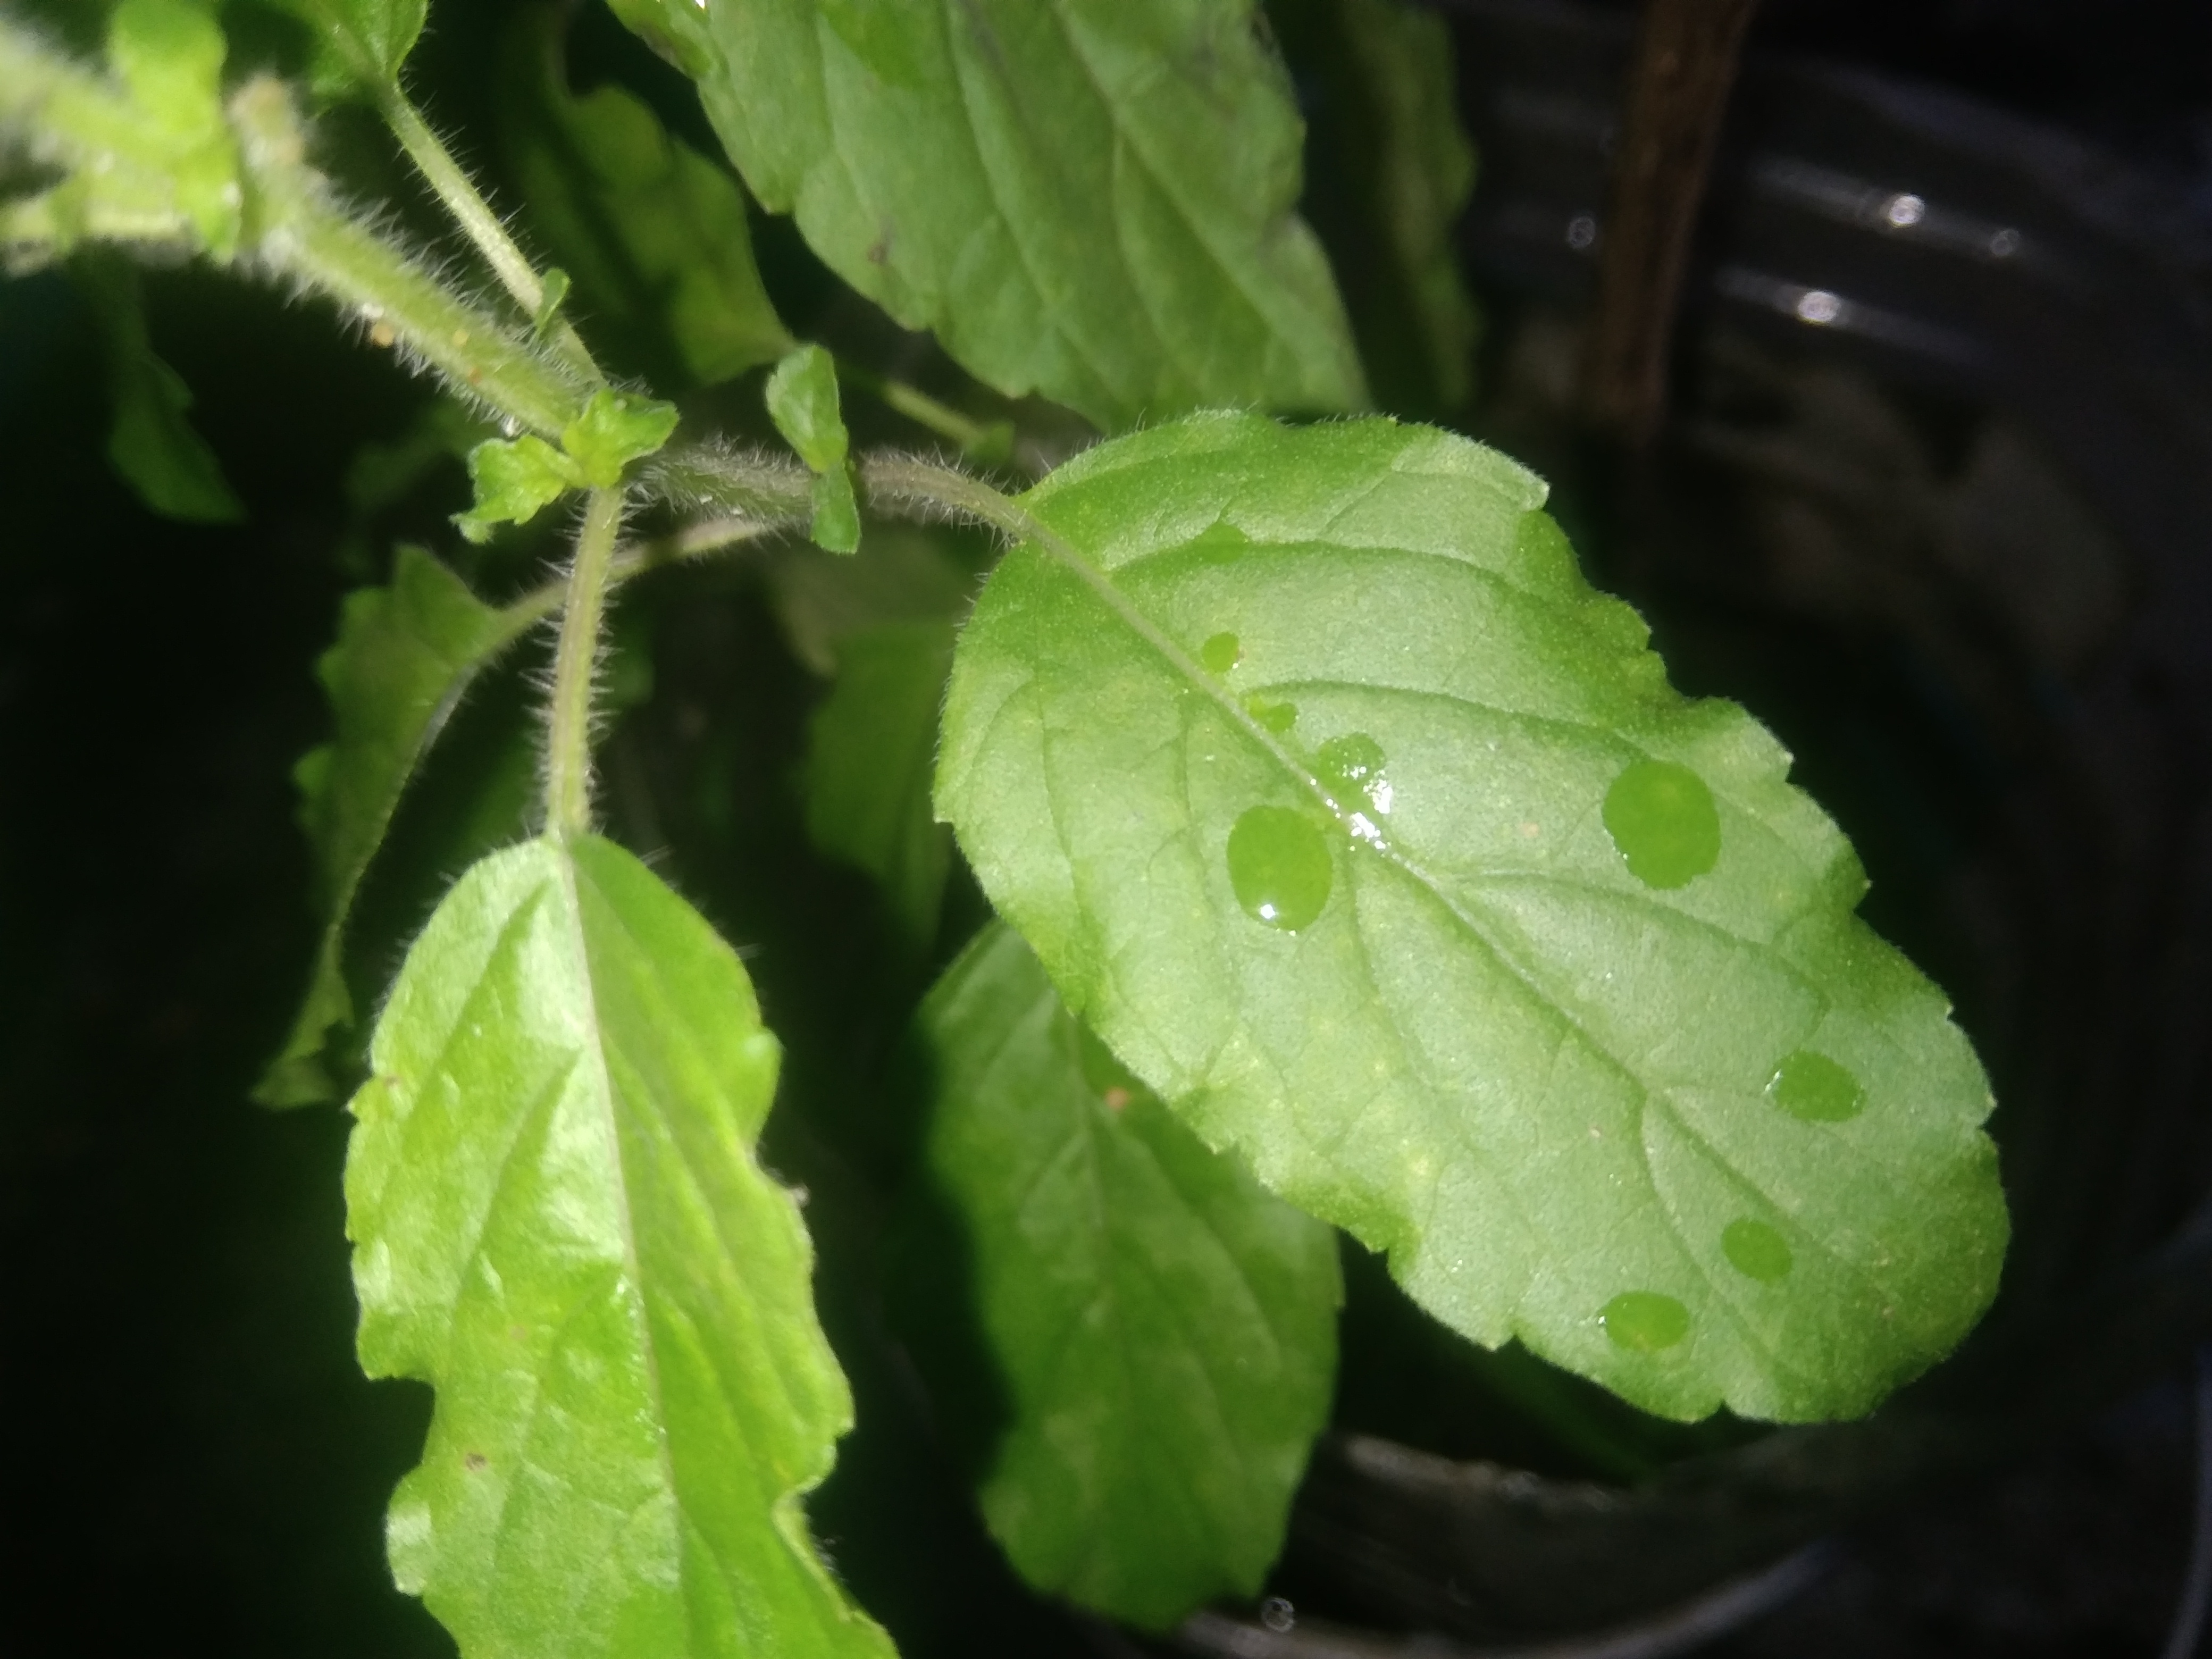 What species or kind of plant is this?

tulshi
